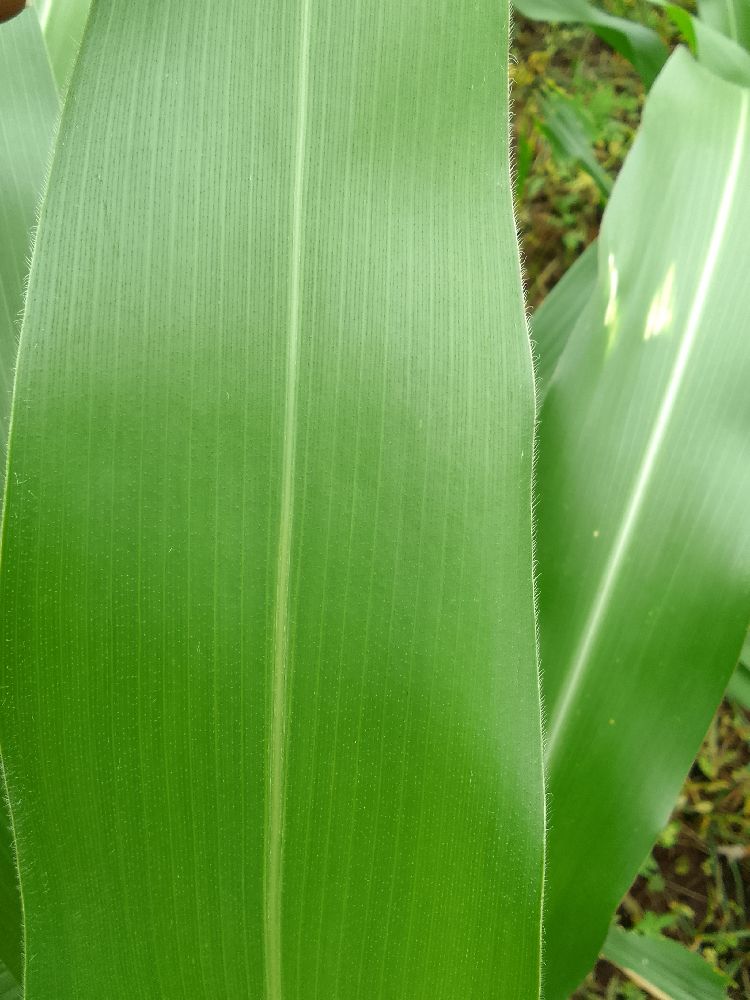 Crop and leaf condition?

maize, healthy
